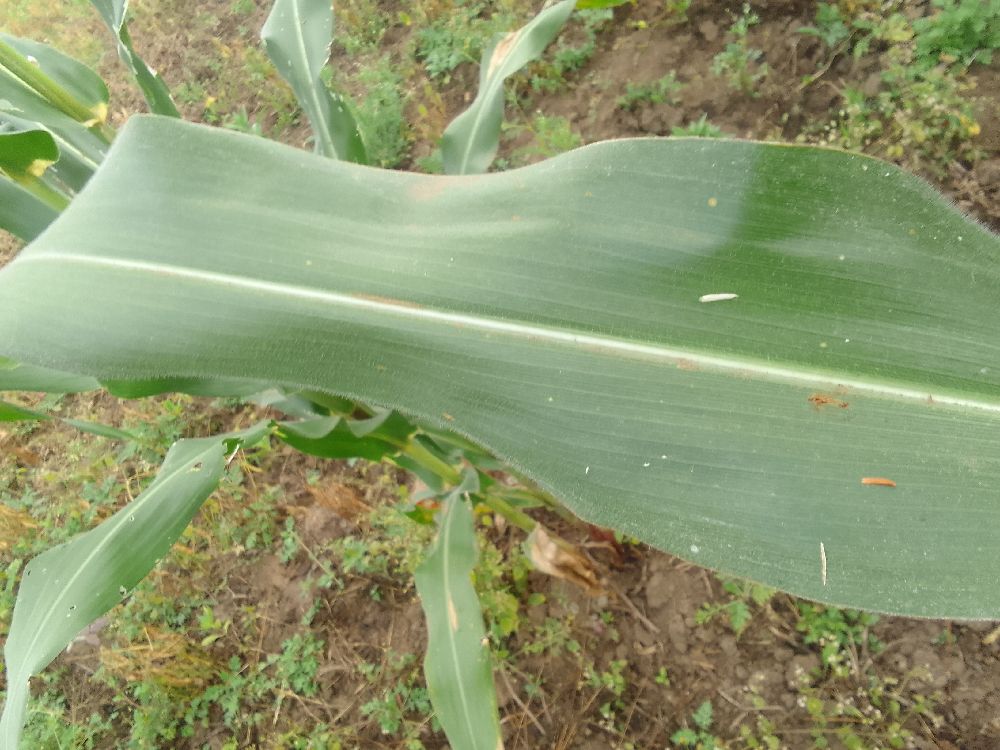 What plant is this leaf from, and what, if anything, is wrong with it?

maize, healthy
